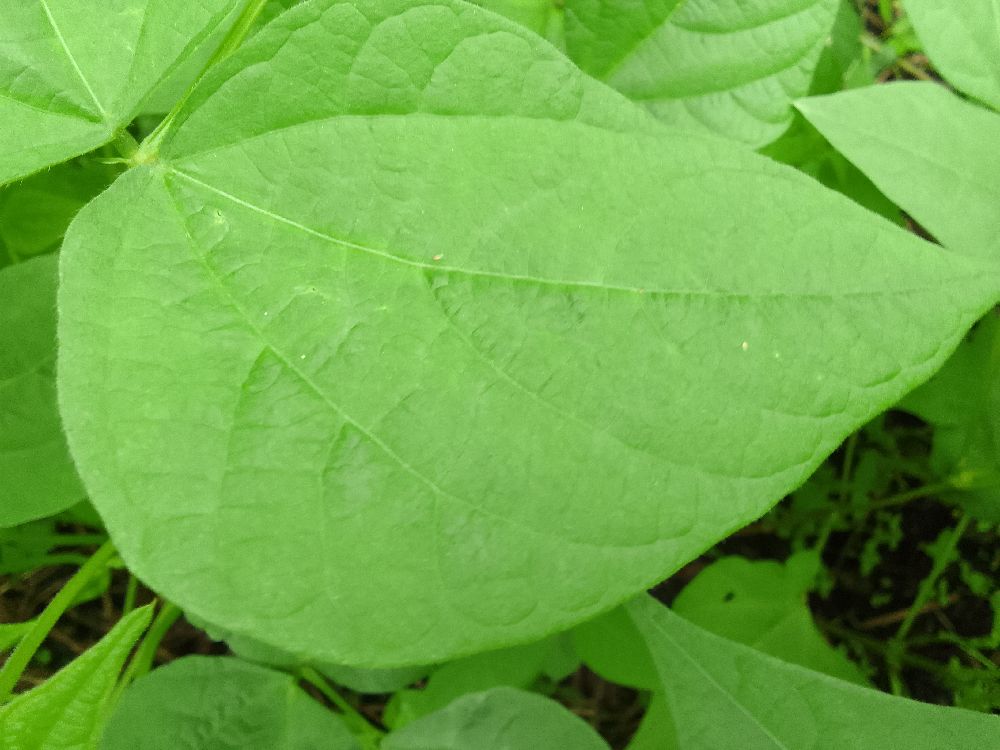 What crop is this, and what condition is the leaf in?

common bean, healthy
